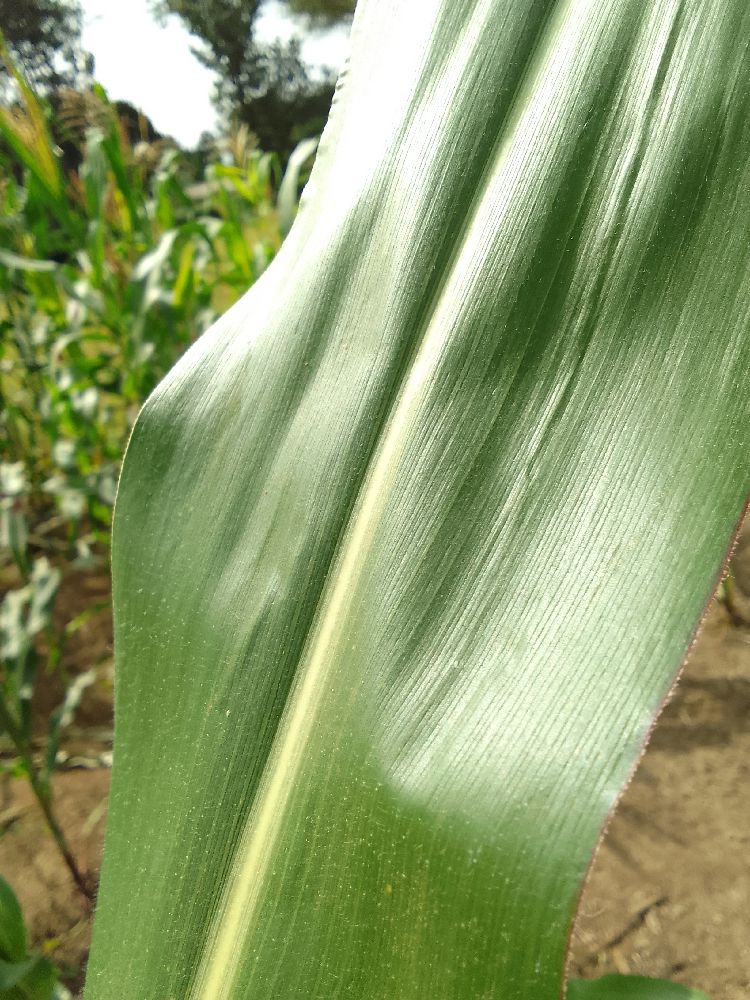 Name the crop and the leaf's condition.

maize, healthy
